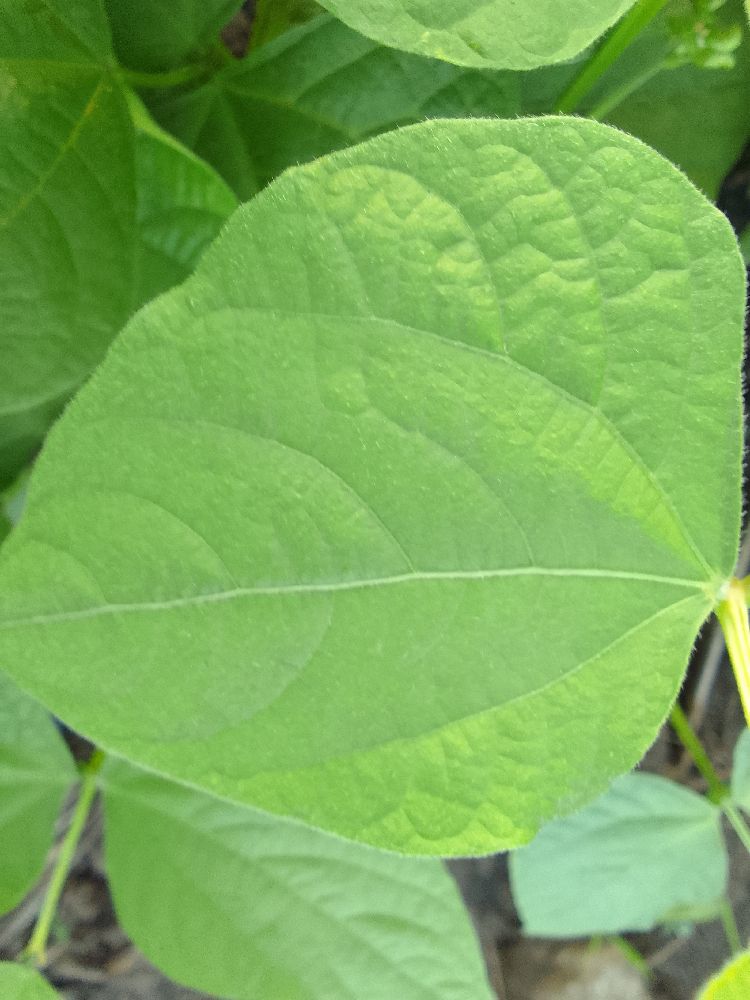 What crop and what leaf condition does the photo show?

common bean, healthy
